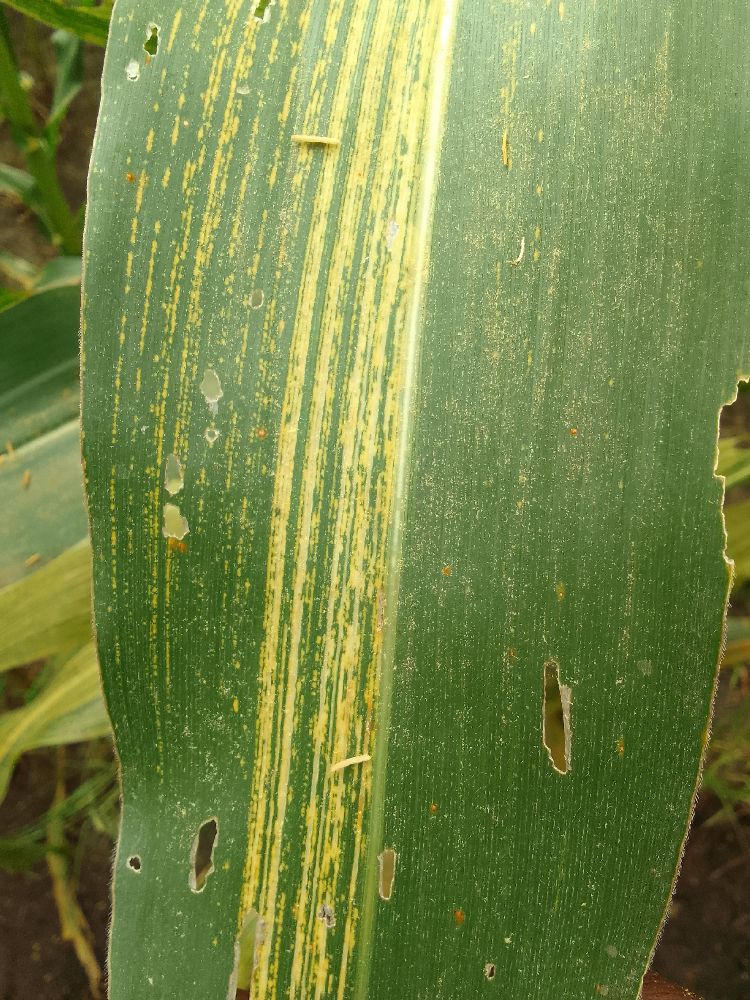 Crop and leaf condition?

maize, maize streak virus
